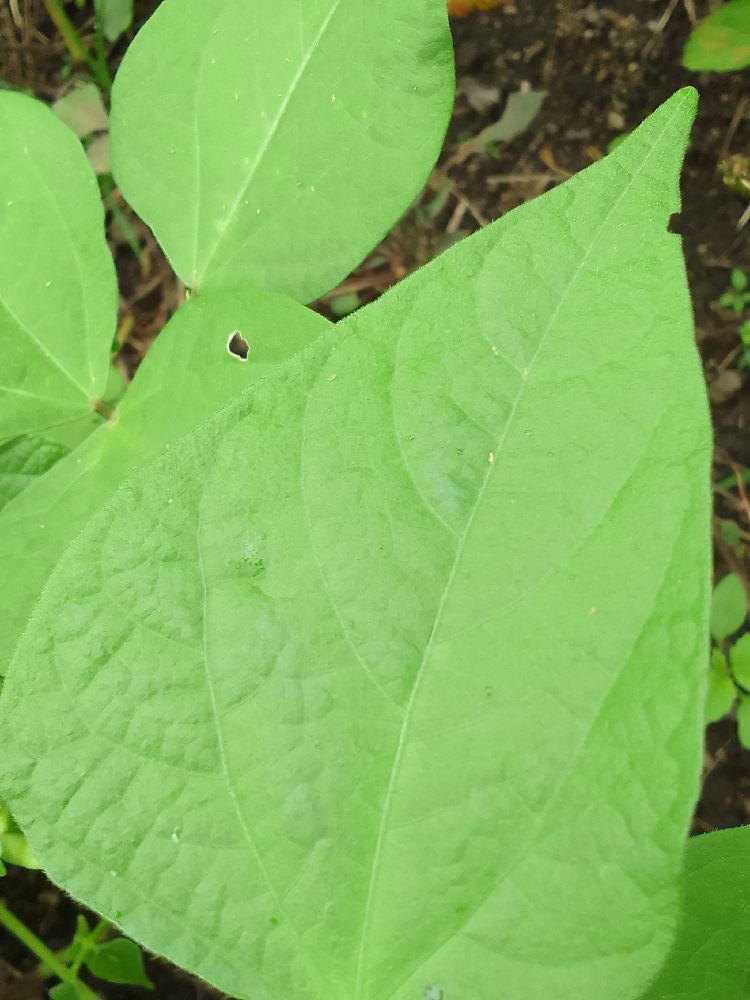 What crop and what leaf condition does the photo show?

common bean, healthy
